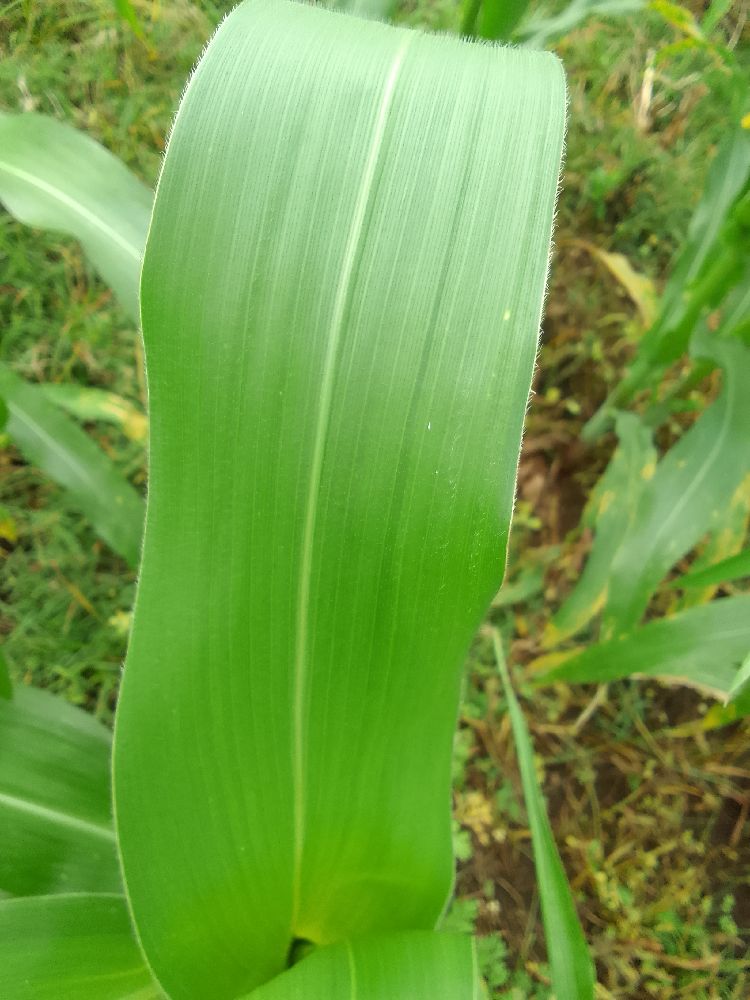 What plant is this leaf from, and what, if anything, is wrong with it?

maize, healthy
